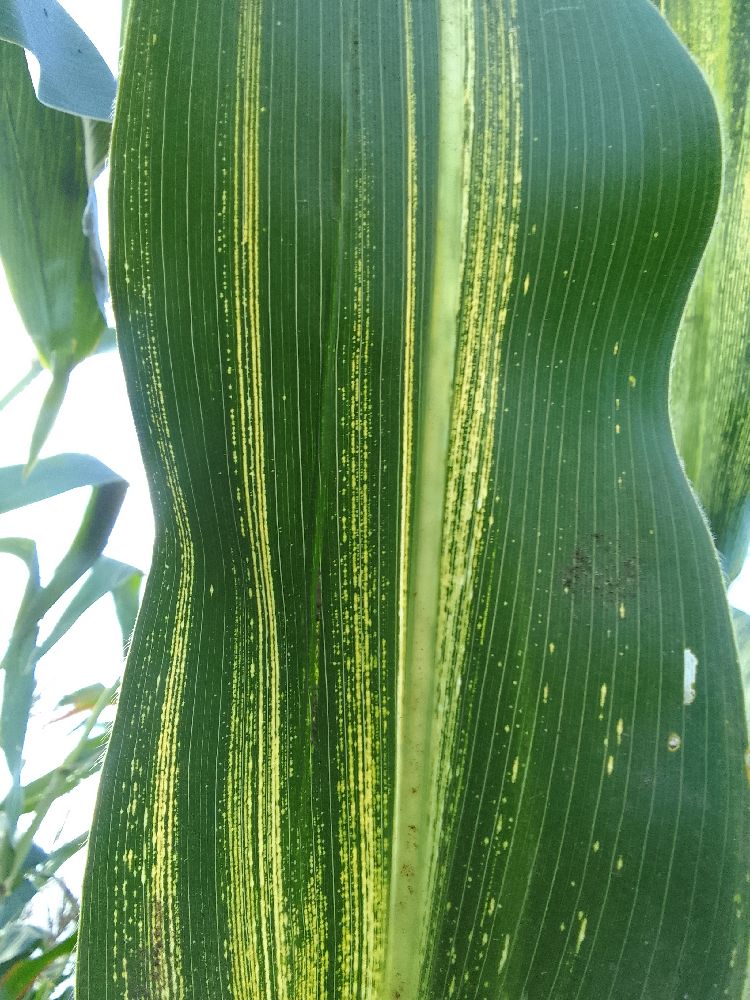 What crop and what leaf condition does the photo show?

maize, maize streak virus
